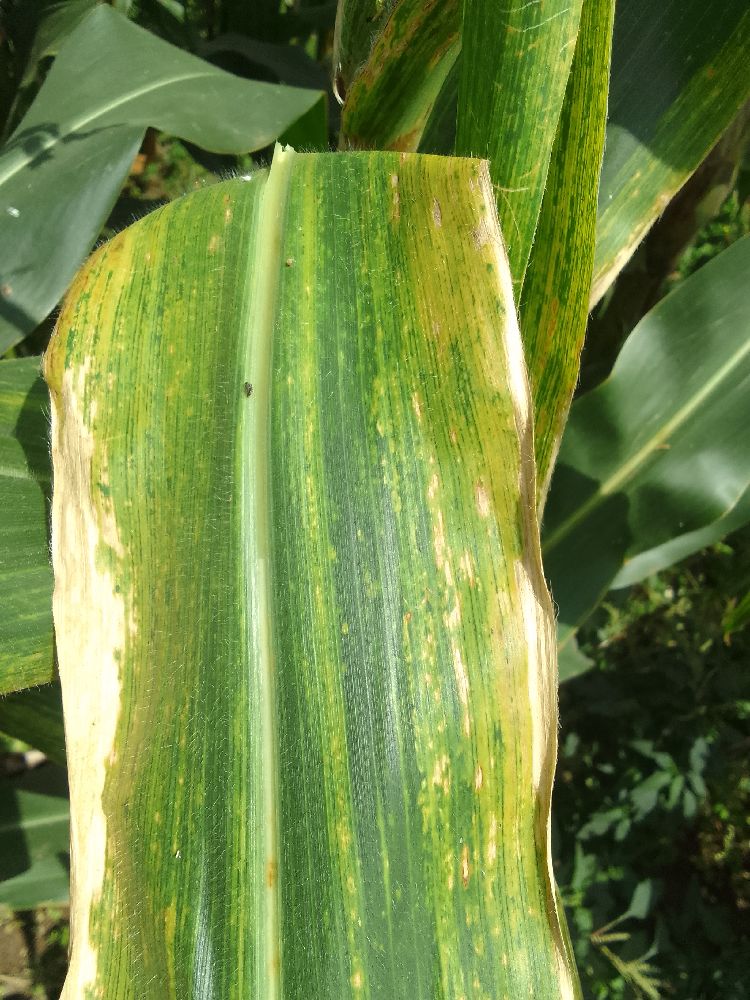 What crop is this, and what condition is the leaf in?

maize, maize lethal necrosis
